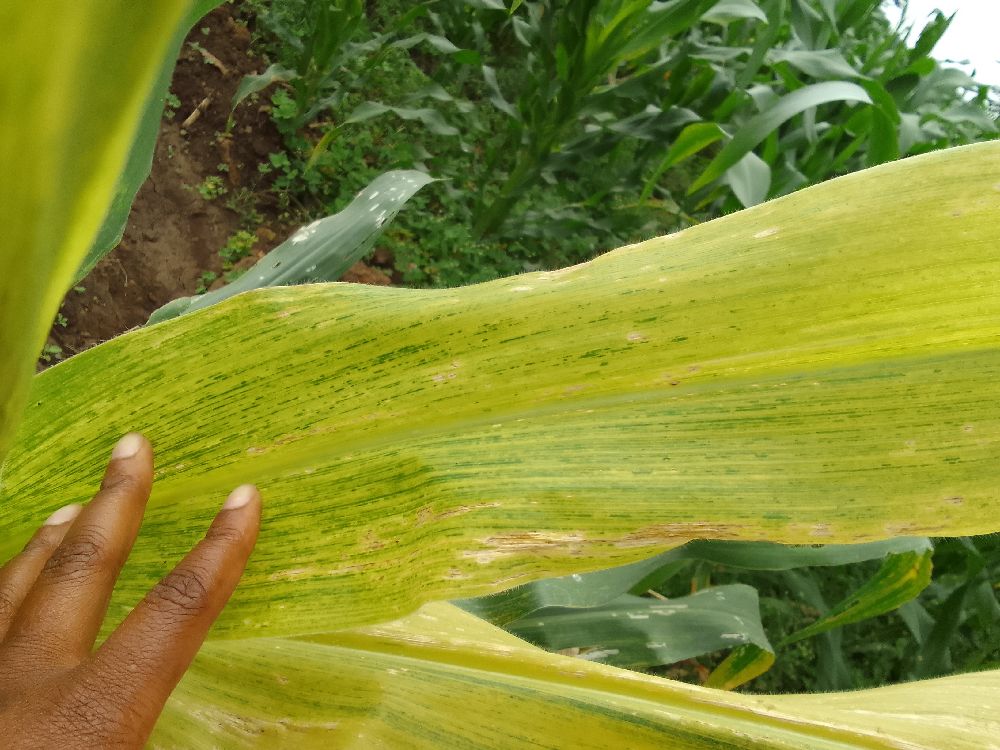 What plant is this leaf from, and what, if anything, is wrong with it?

maize, maize lethal necrosis
